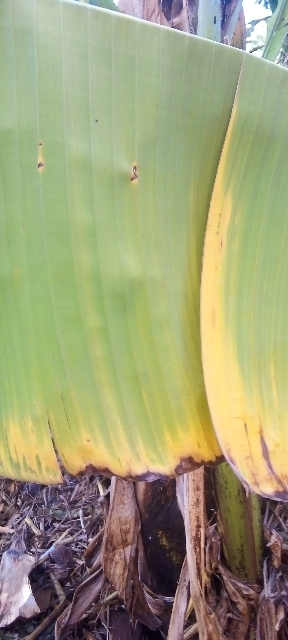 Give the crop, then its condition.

banana, fusarium wilt race 1
